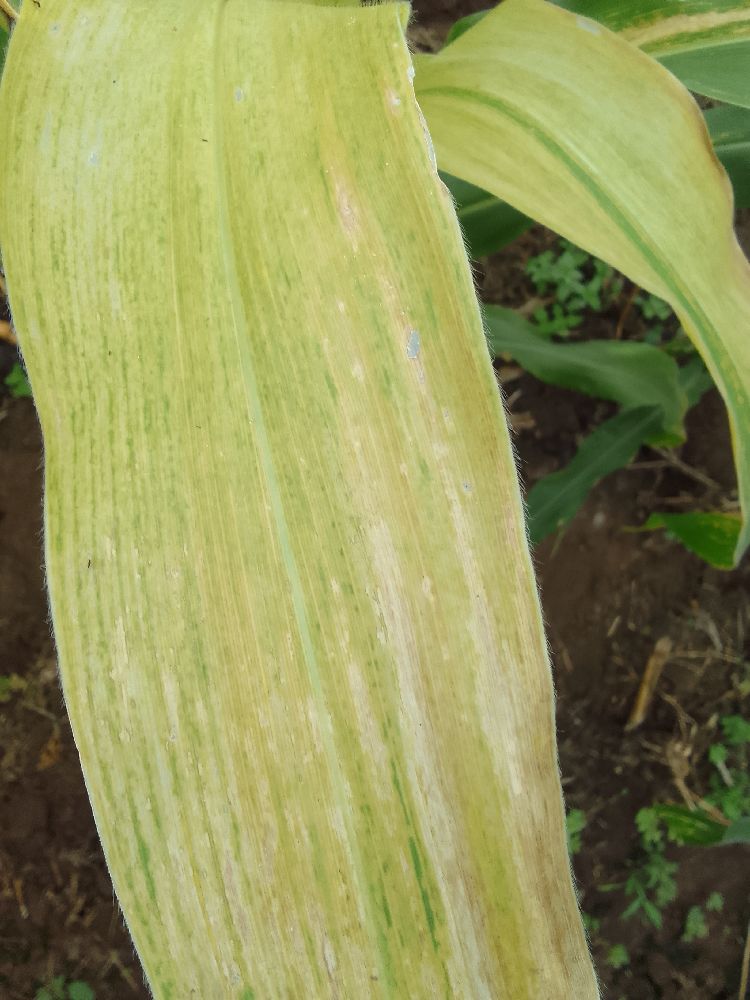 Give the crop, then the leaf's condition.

maize, maize lethal necrosis
